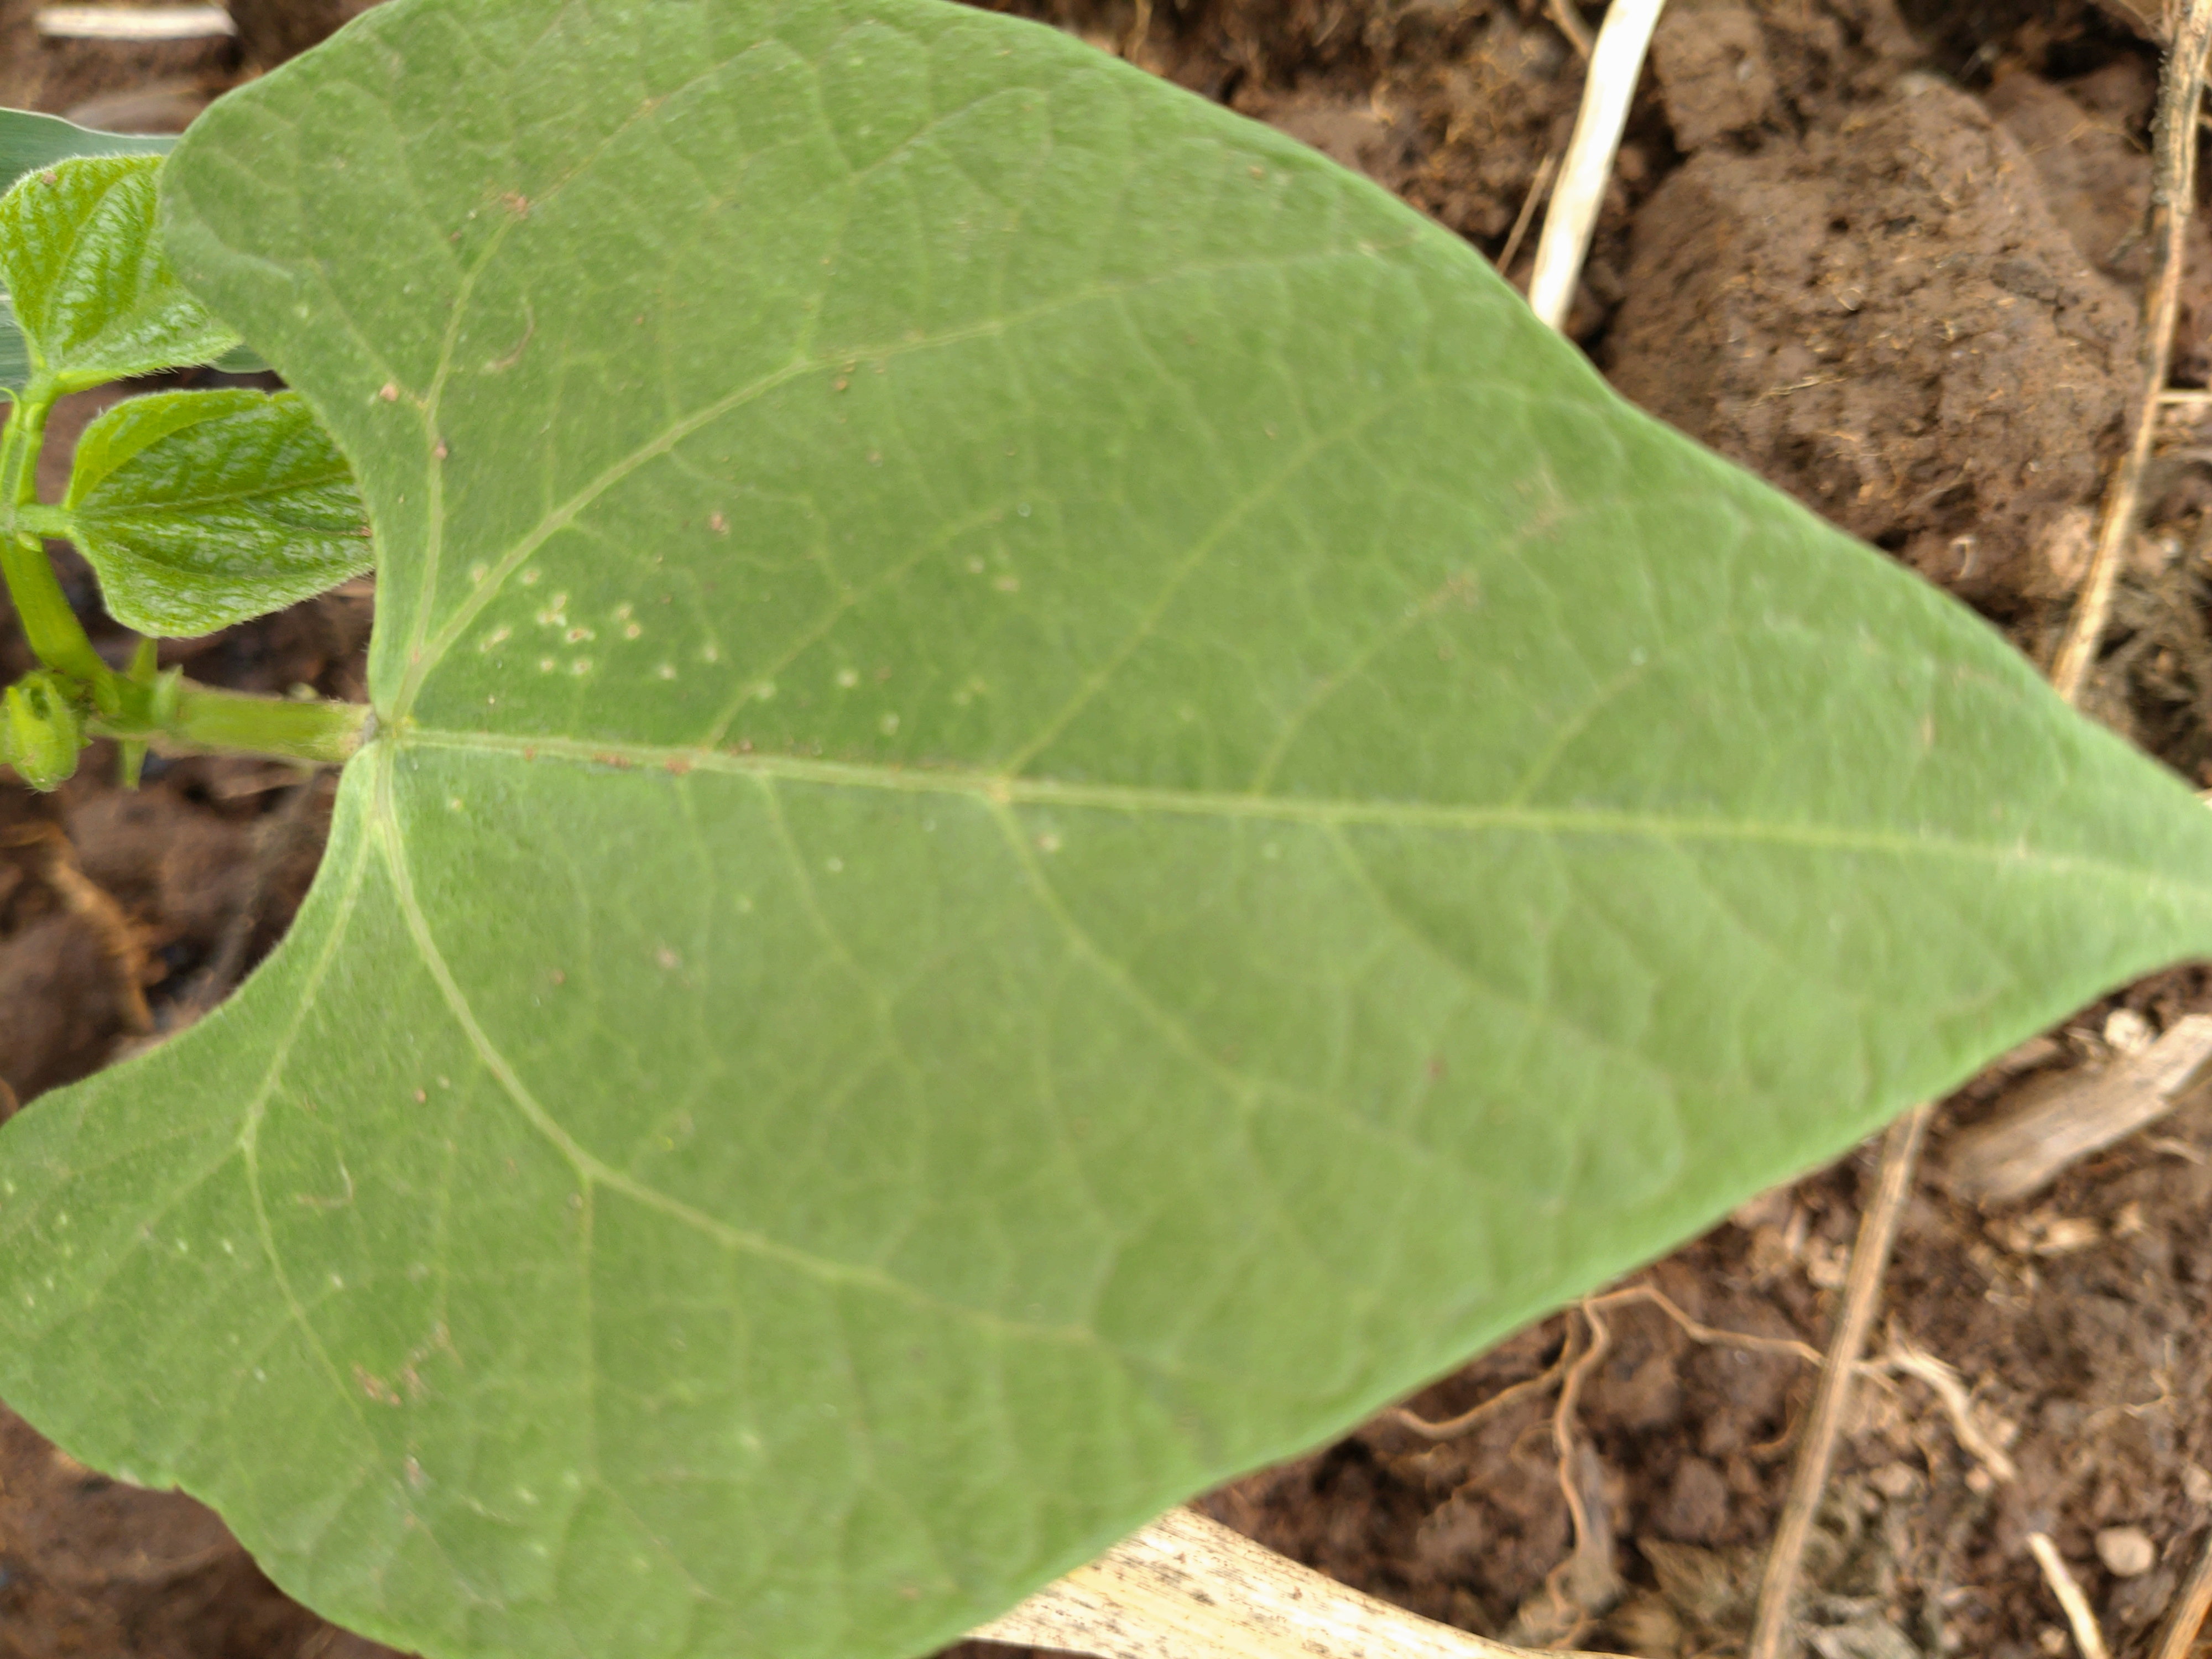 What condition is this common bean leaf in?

healthy
